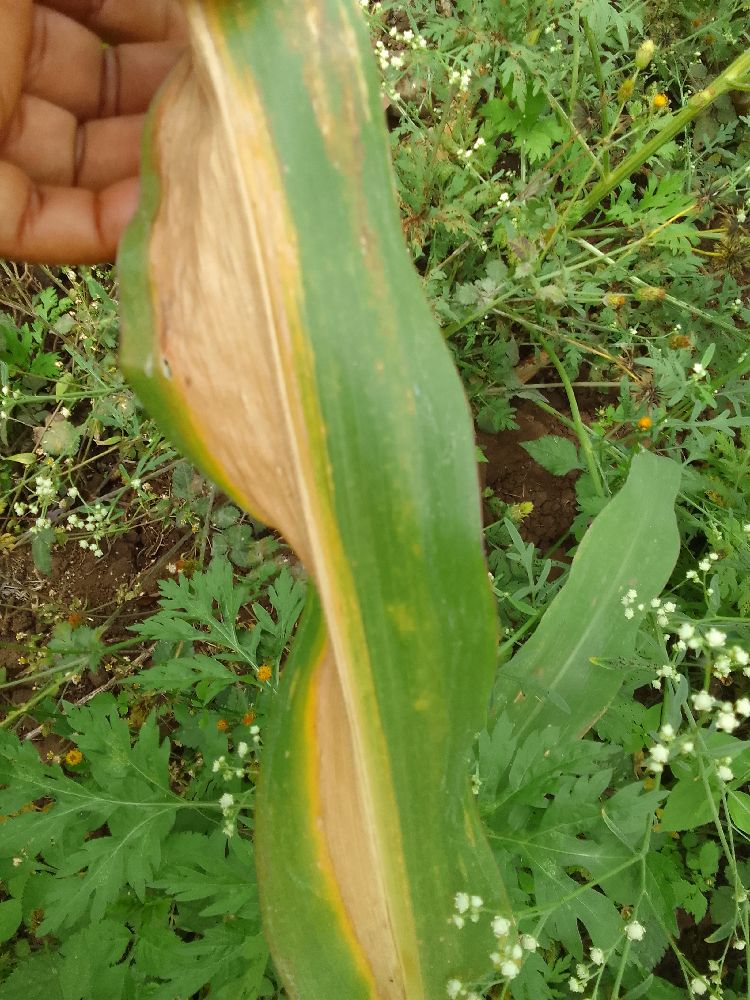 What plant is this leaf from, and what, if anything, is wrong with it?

maize, maize lethal necrosis
